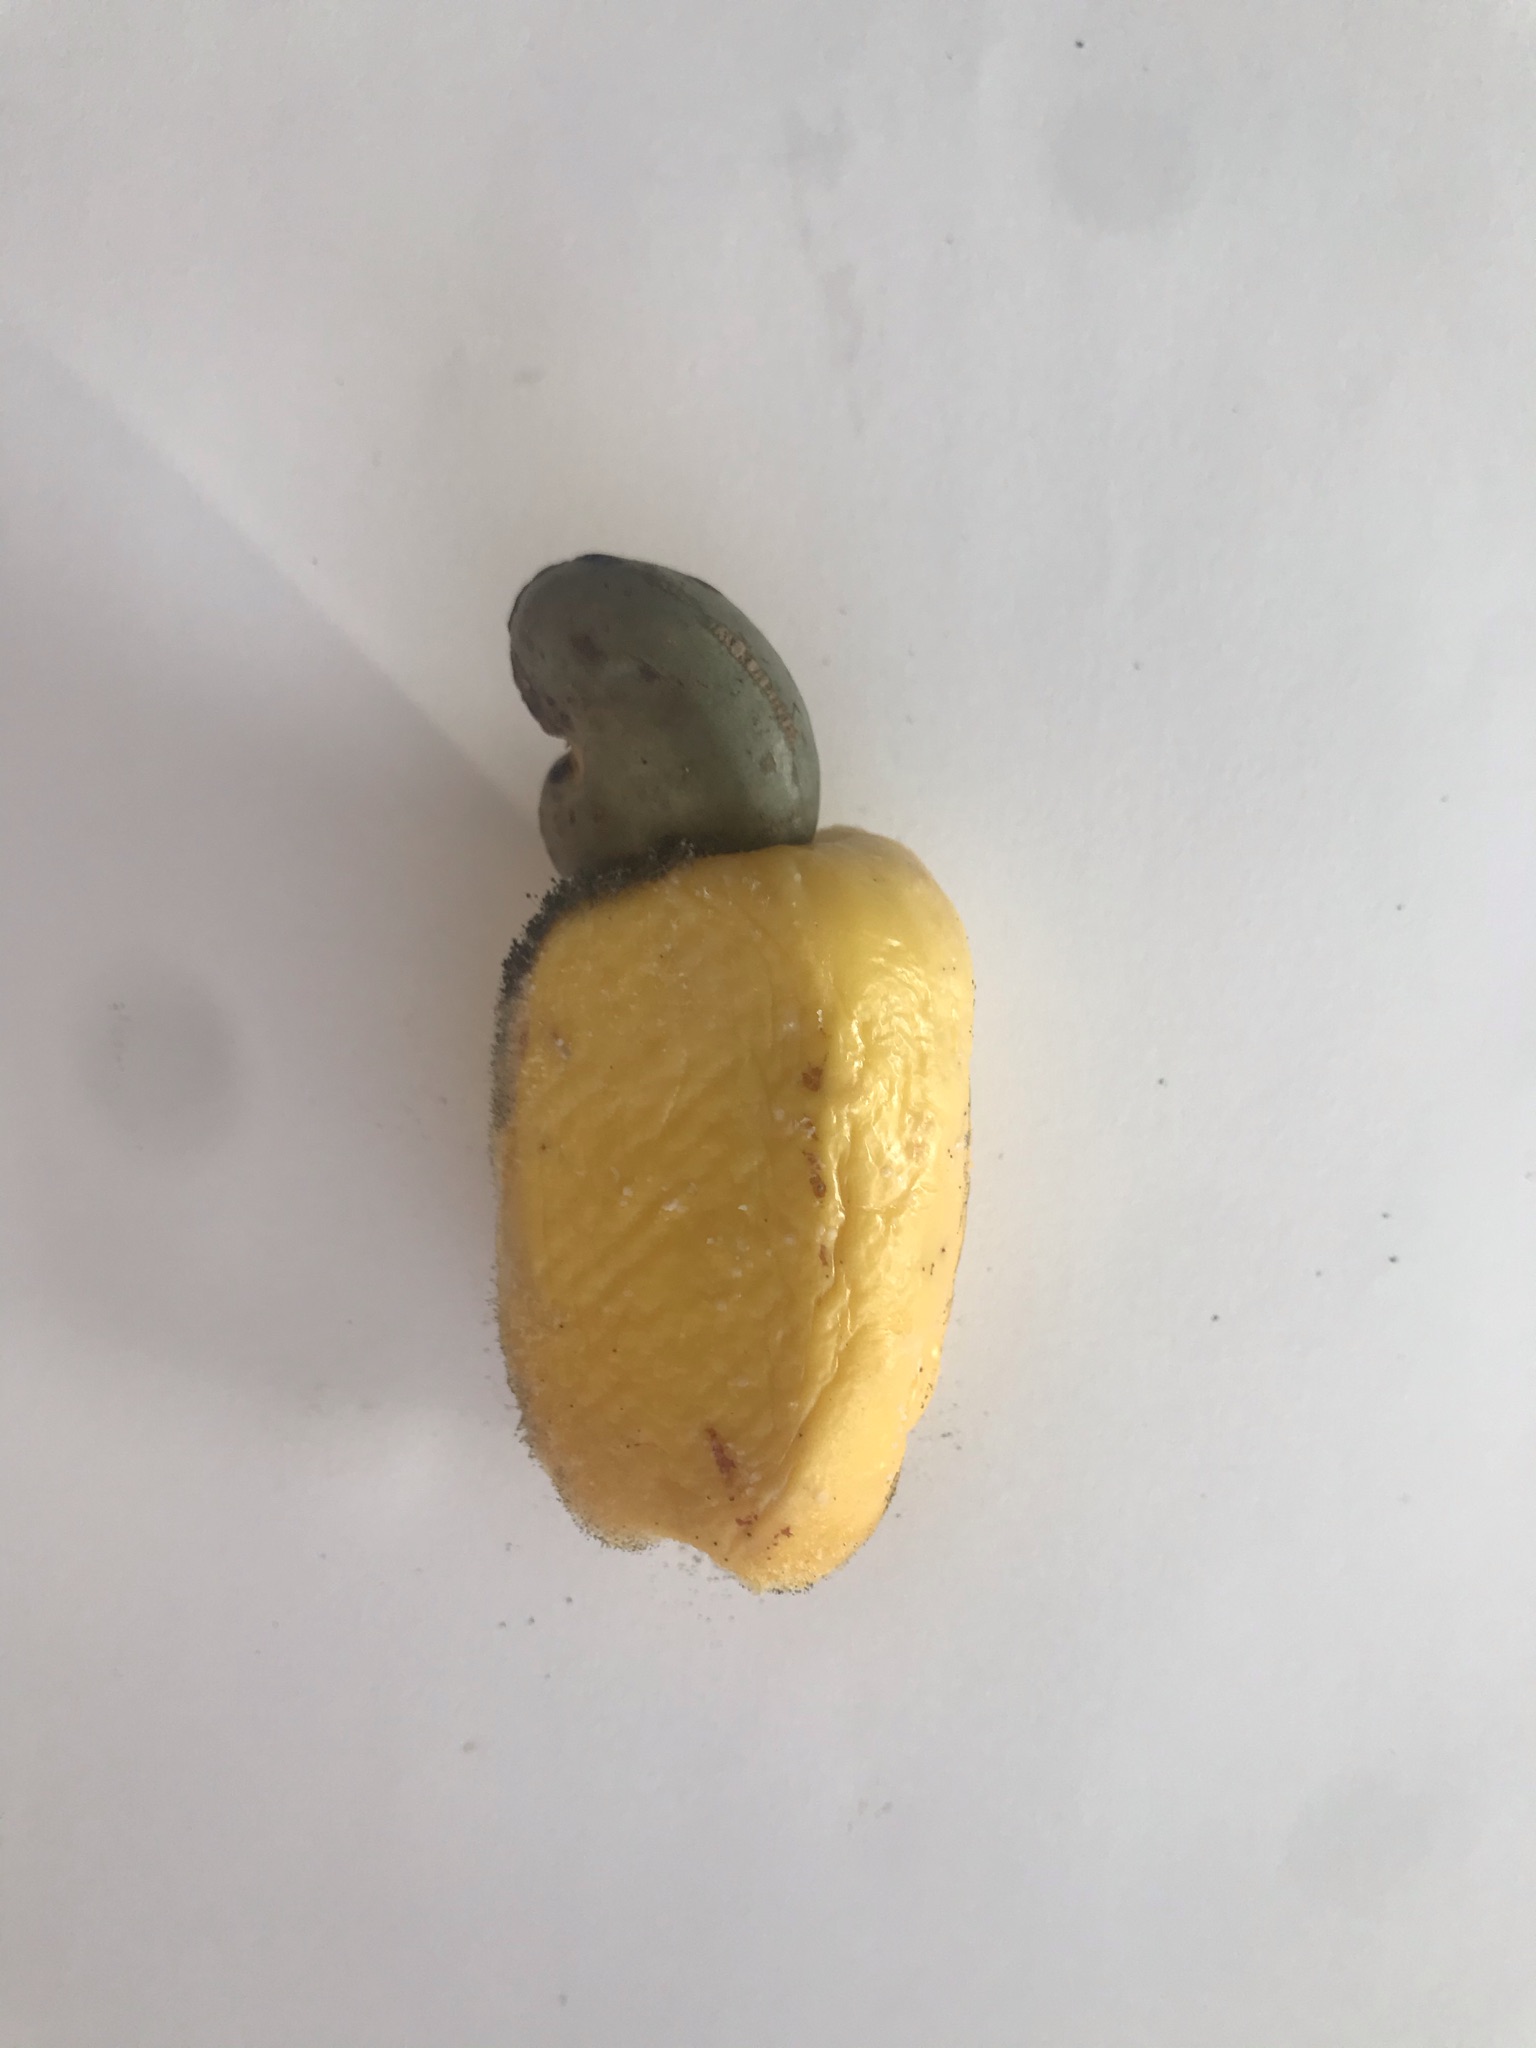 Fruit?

caju amarelo
